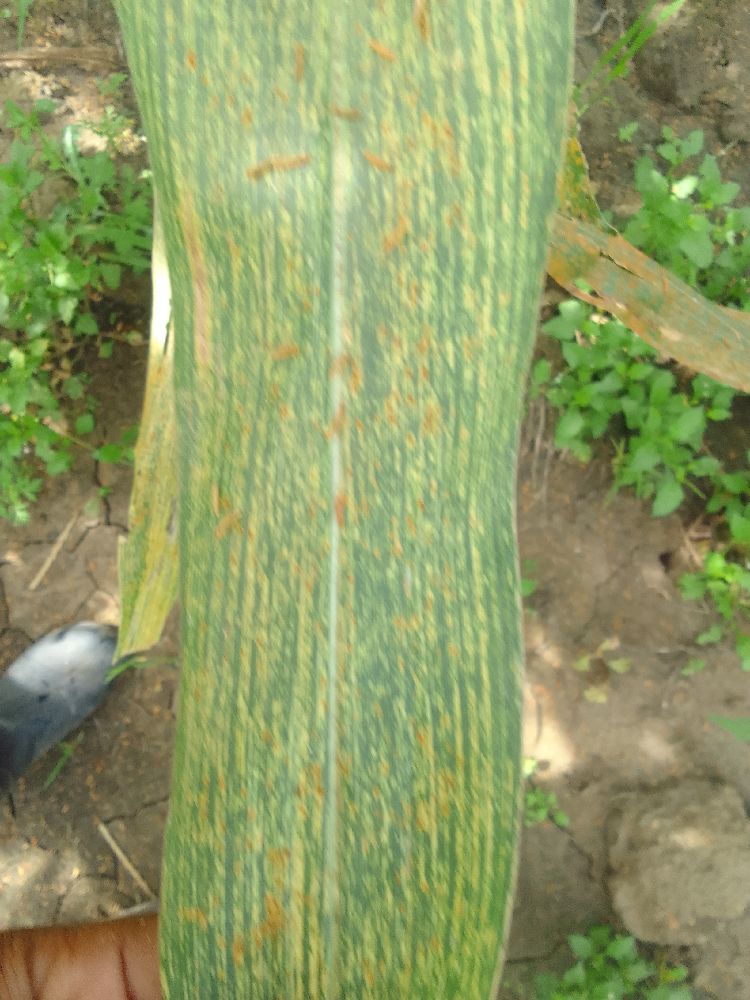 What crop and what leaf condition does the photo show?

maize, maize streak virus
